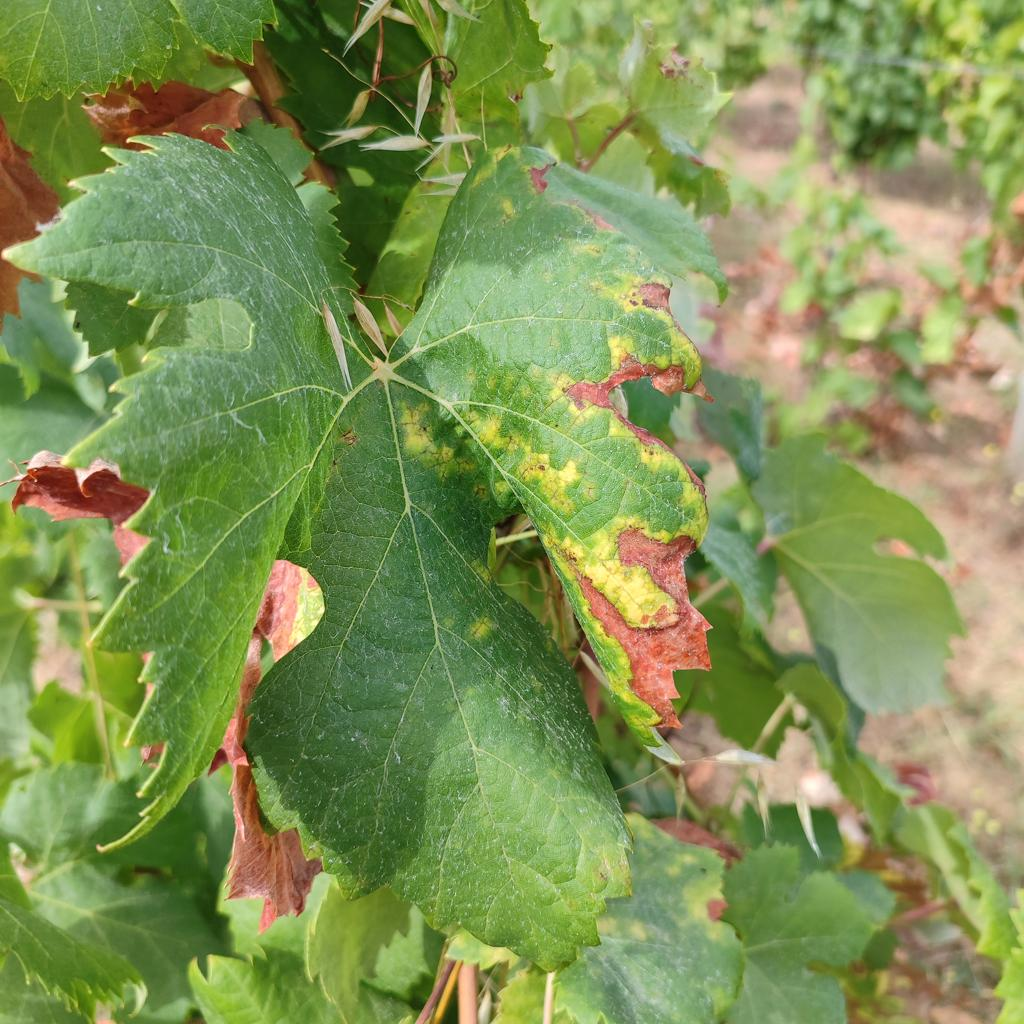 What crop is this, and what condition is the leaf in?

grapevine, esca complex
